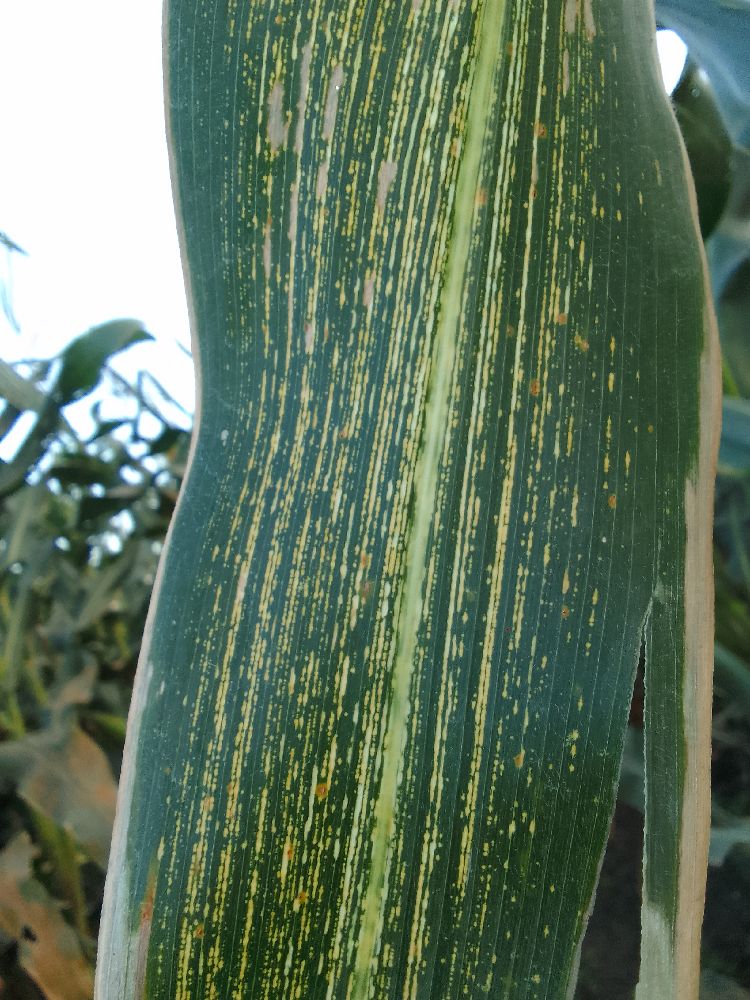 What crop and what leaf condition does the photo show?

maize, maize streak virus
